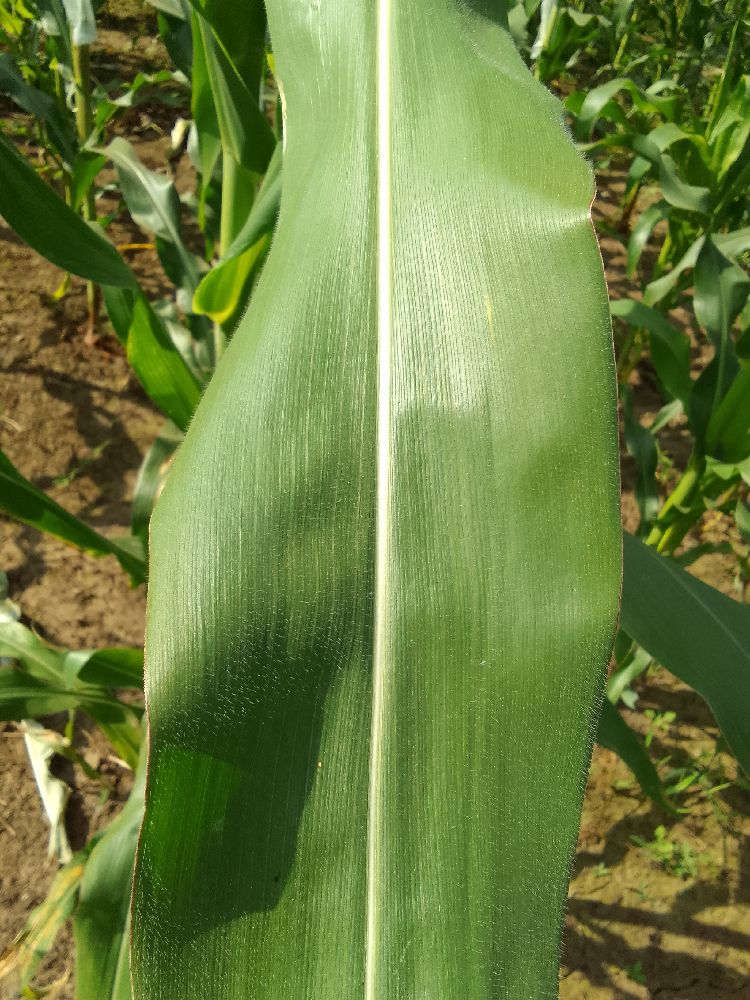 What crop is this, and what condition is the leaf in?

maize, healthy
